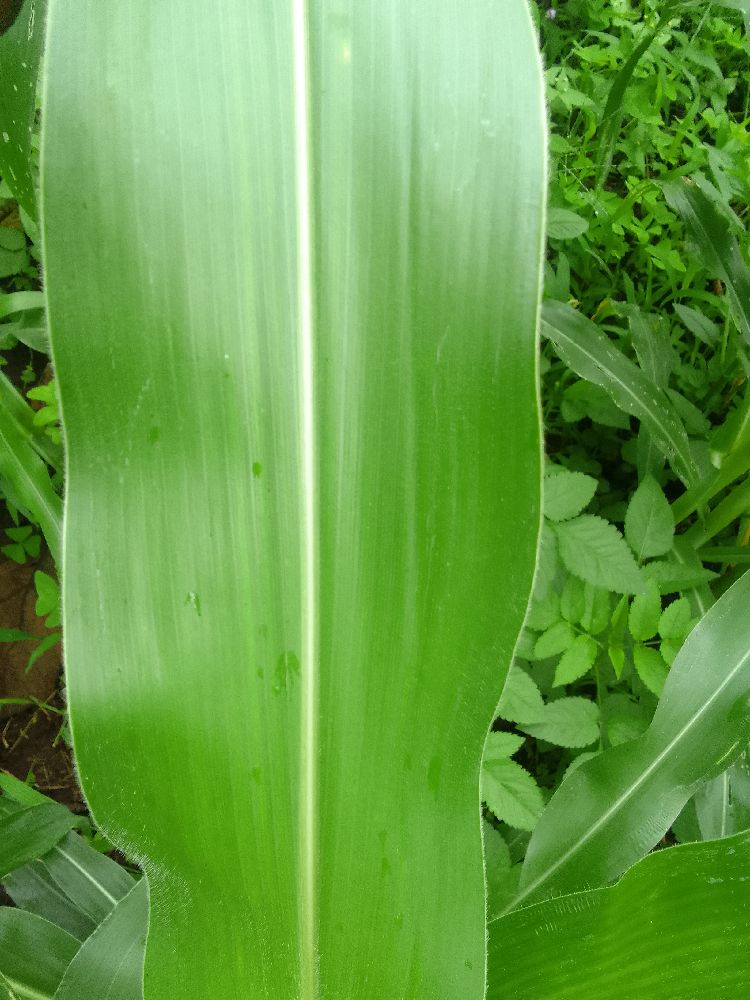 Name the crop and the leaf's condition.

maize, healthy
